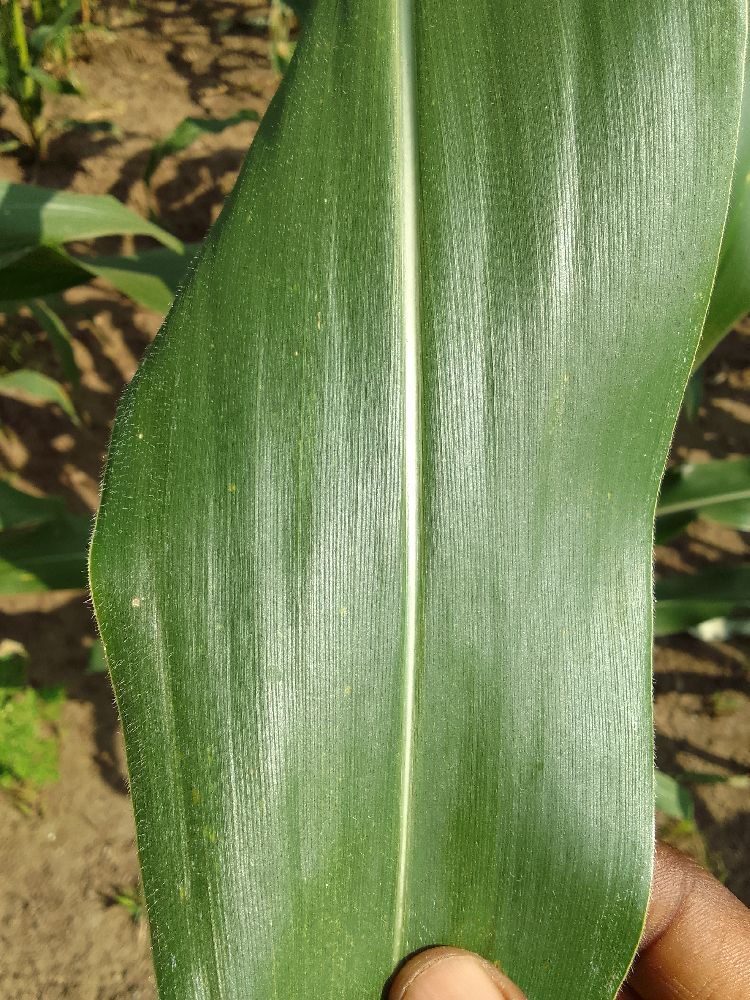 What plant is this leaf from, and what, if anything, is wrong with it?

maize, healthy
